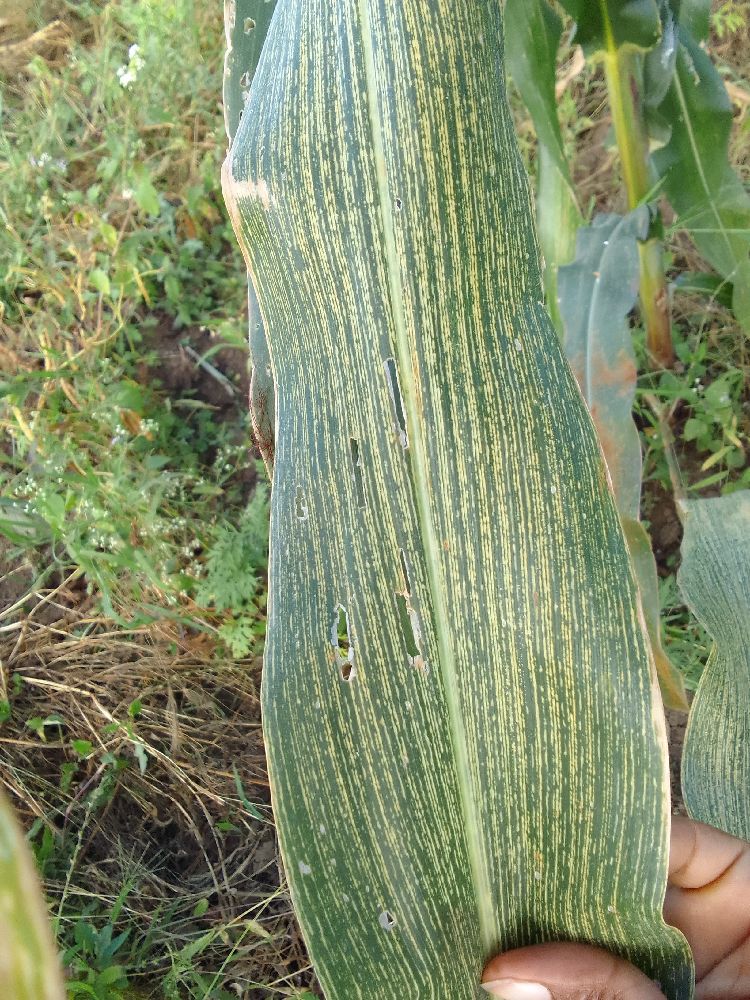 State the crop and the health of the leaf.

maize, maize streak virus
